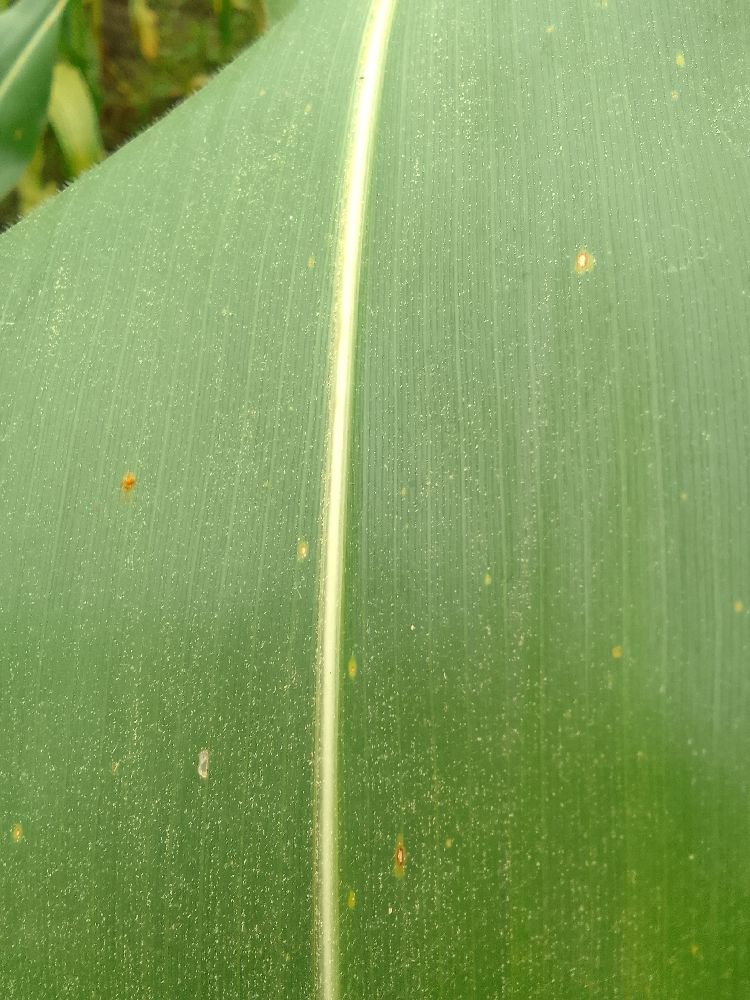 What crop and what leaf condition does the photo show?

maize, healthy
